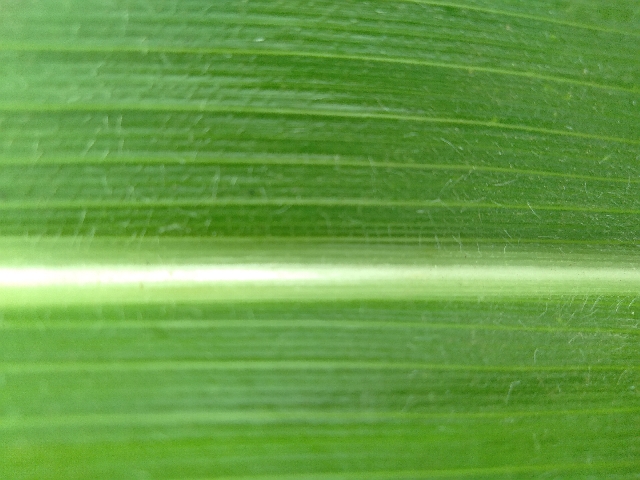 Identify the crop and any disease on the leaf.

maize, healthy
